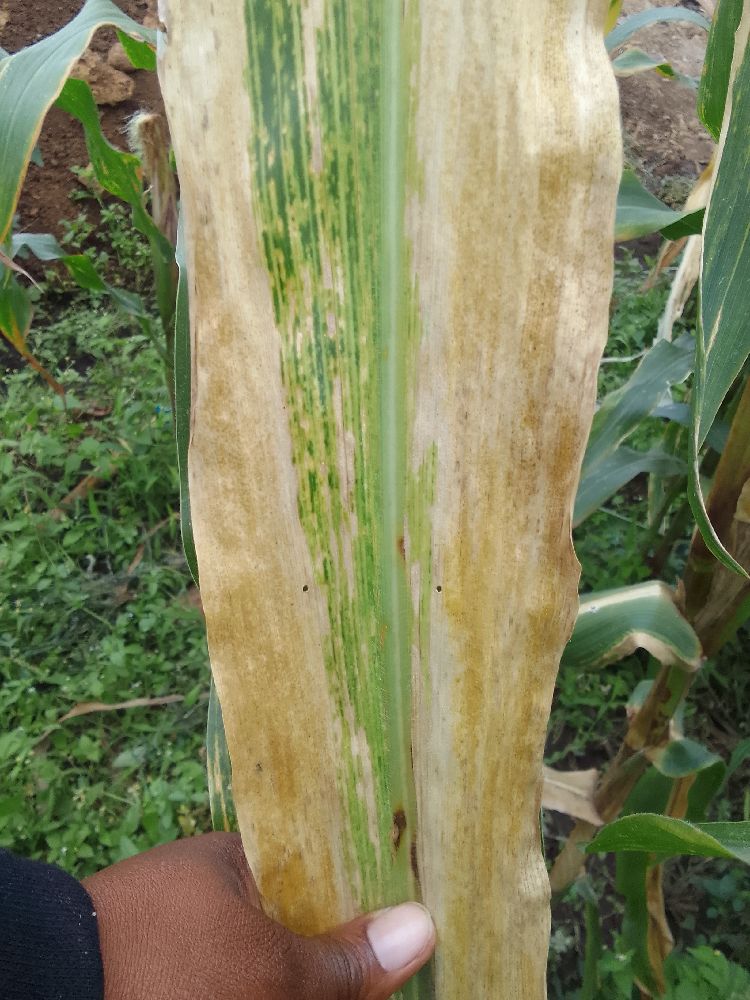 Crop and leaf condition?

maize, maize lethal necrosis
